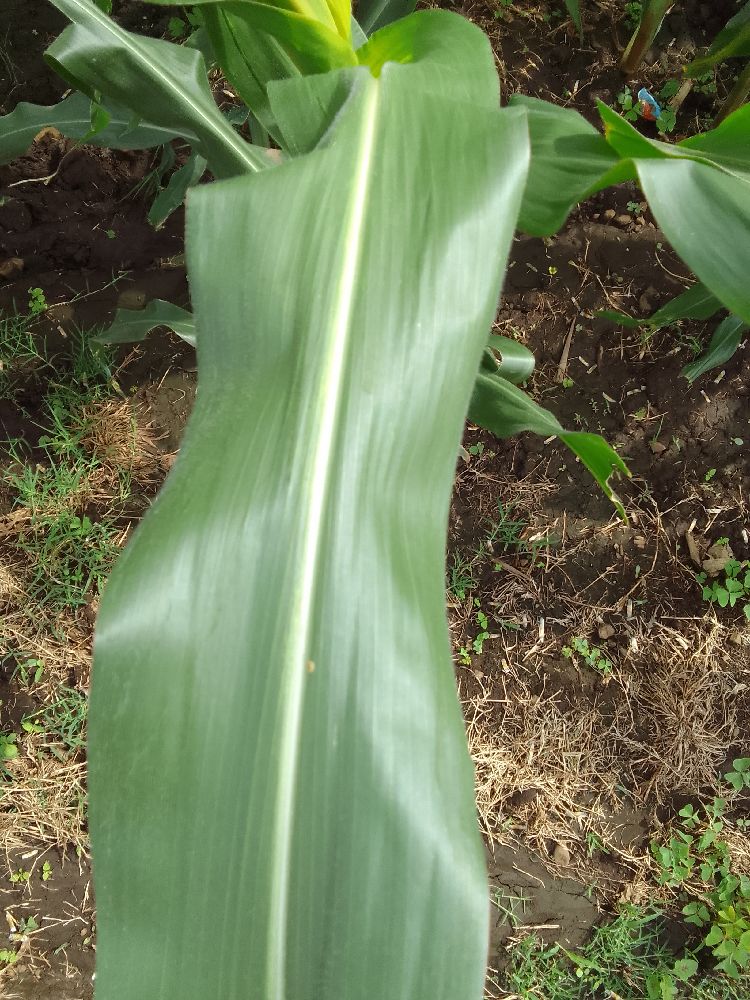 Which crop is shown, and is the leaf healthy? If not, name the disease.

maize, healthy
